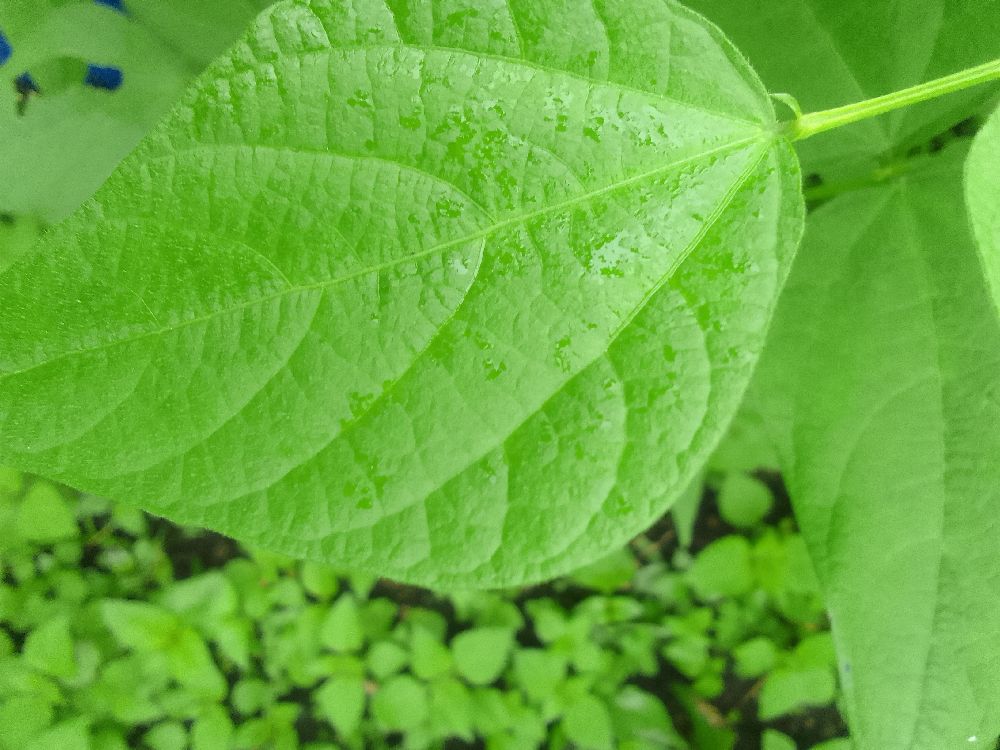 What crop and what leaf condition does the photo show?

common bean, healthy
